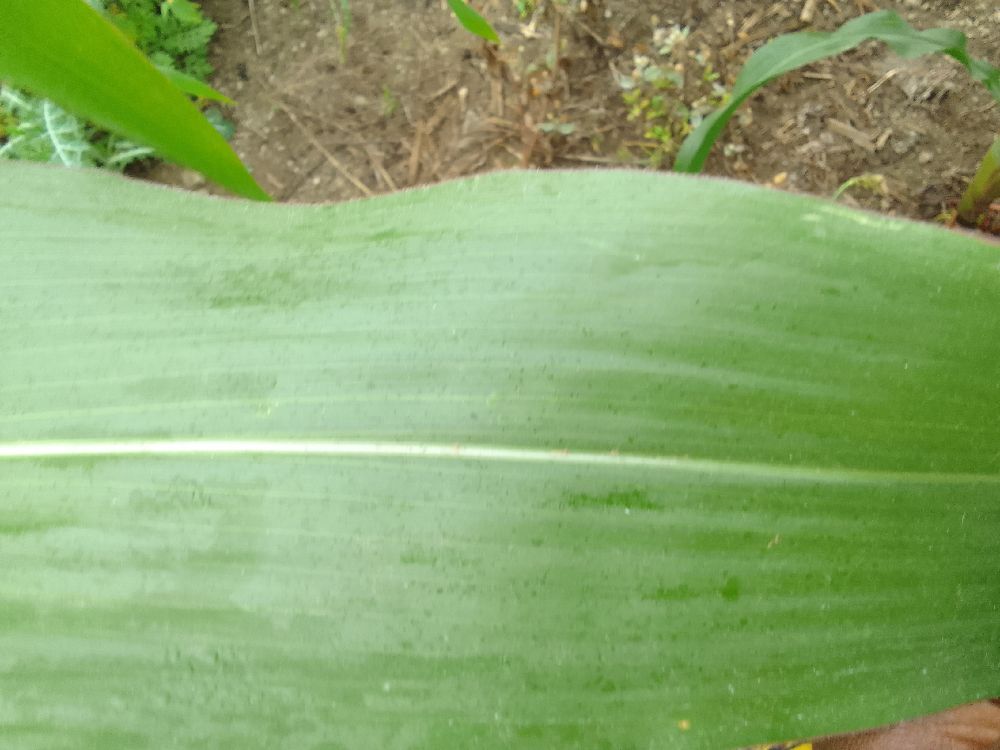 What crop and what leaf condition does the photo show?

maize, healthy
